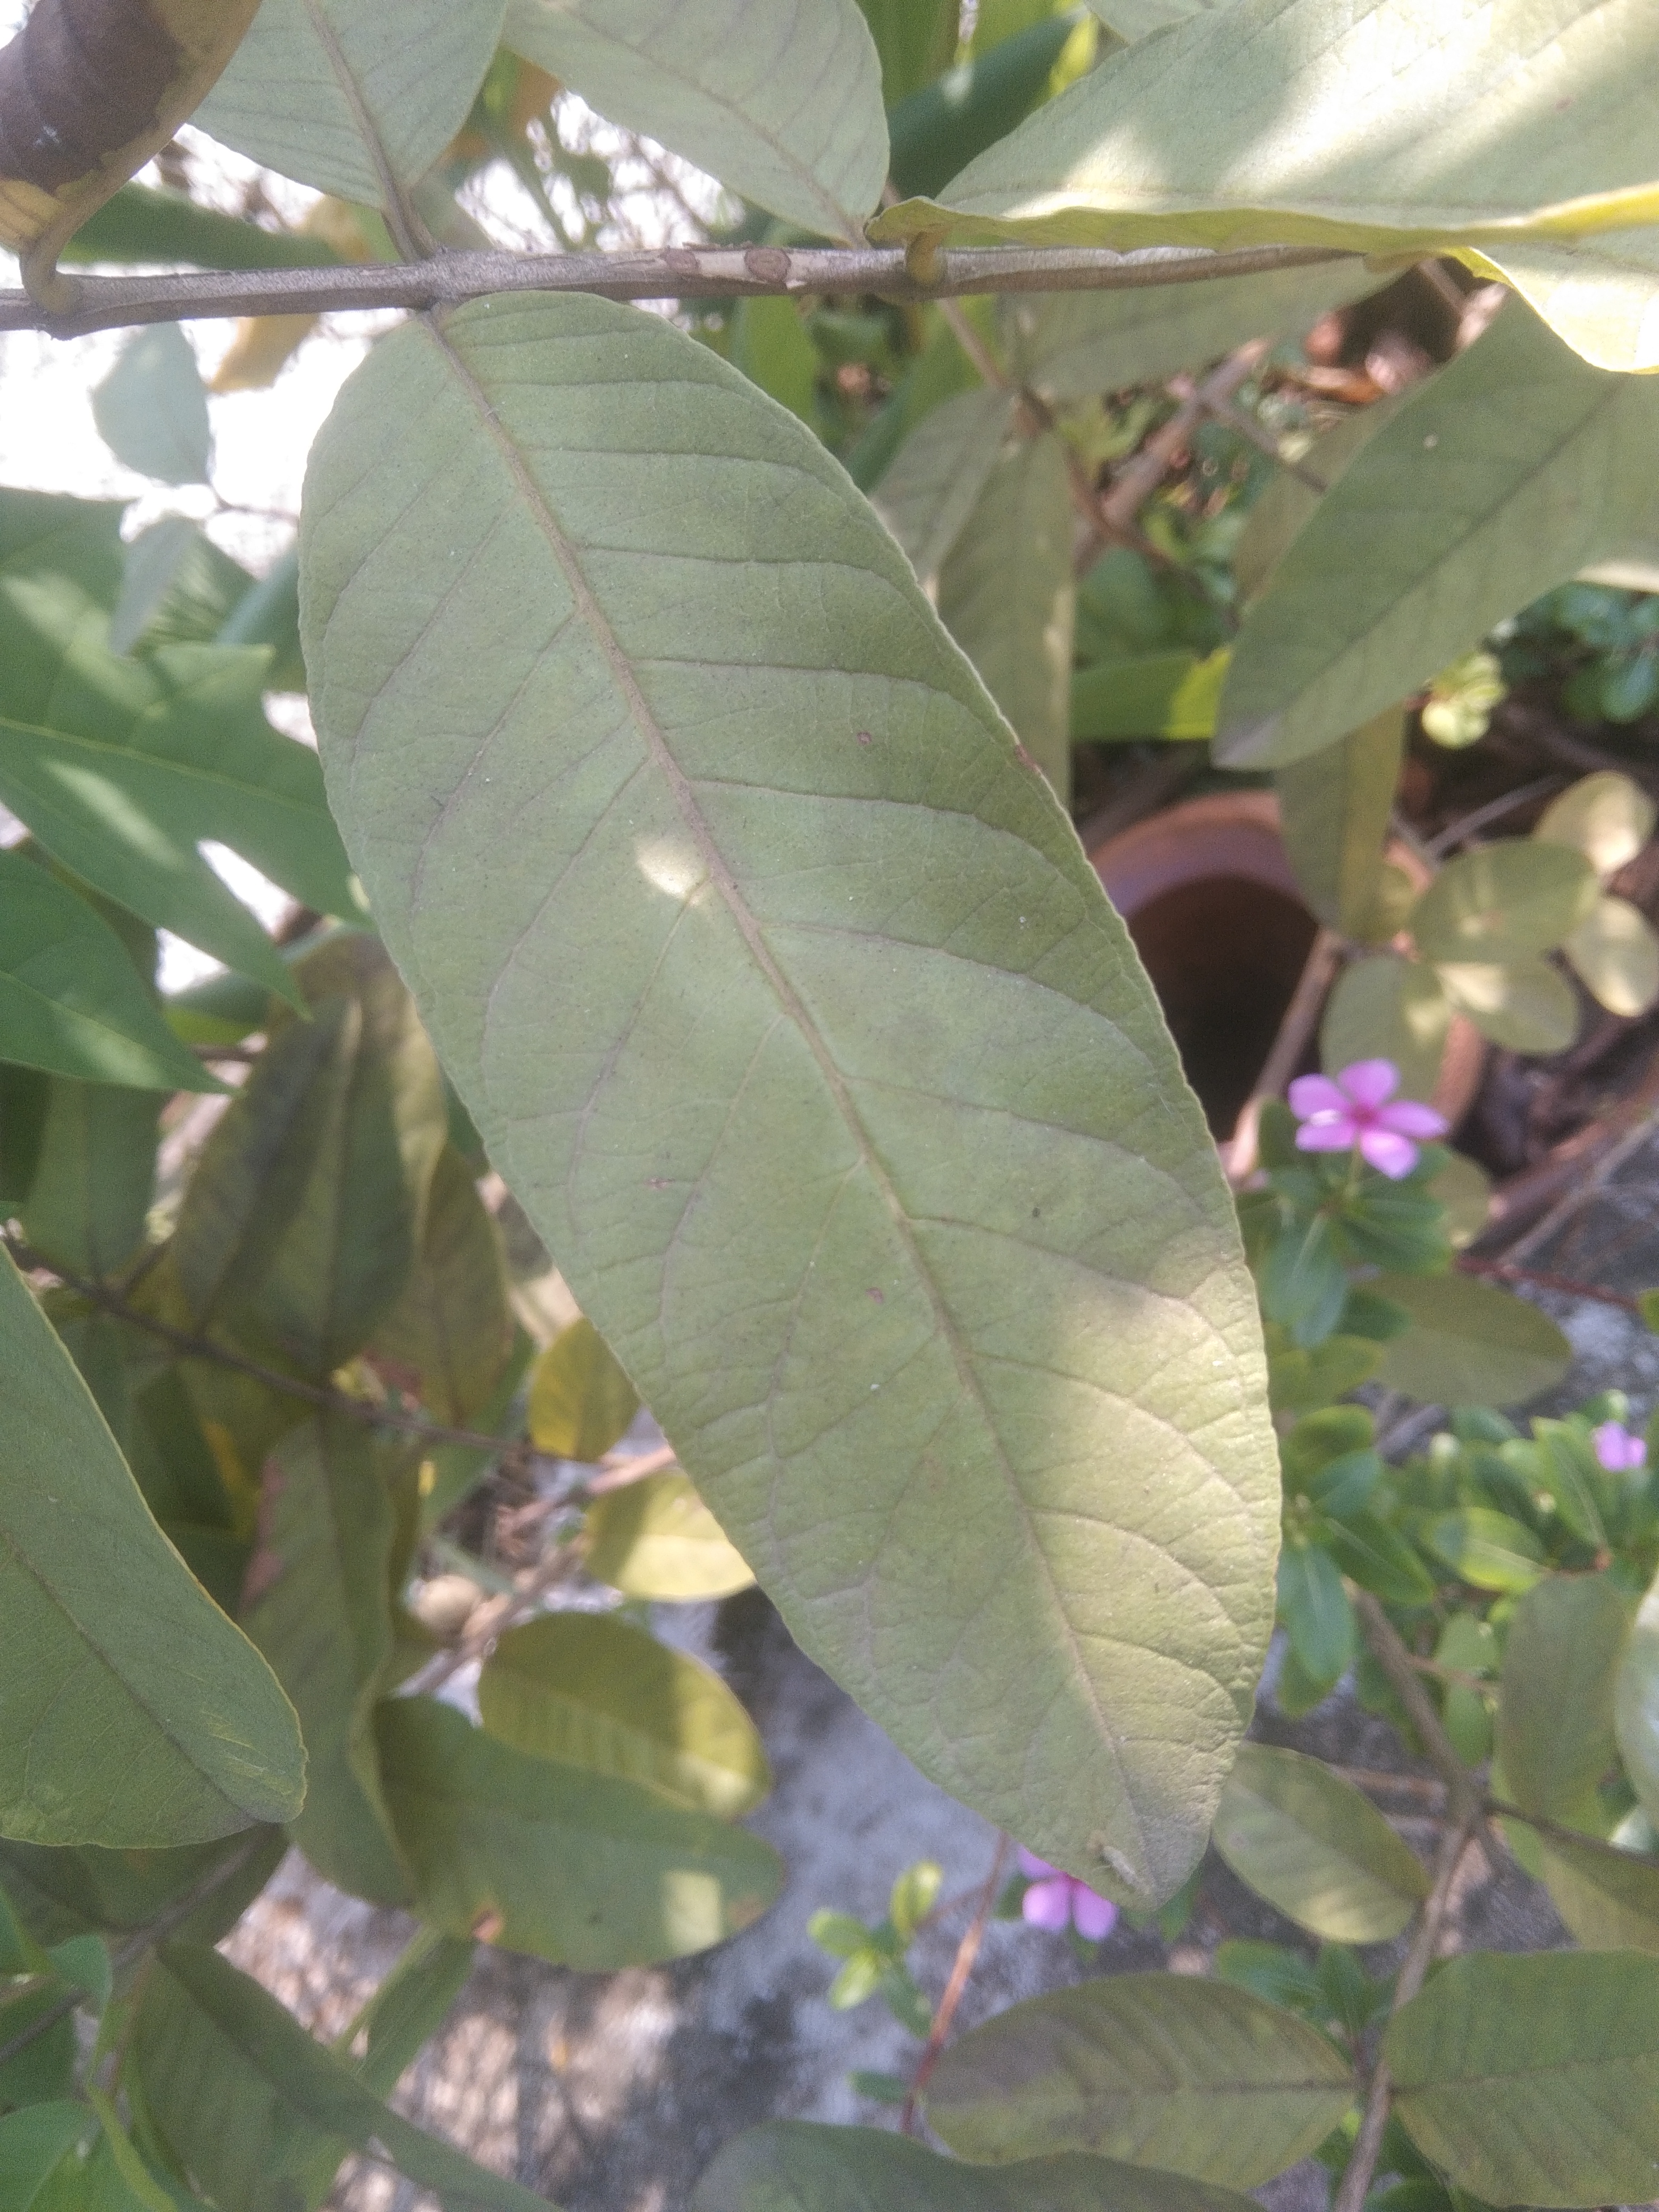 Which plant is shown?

guava
